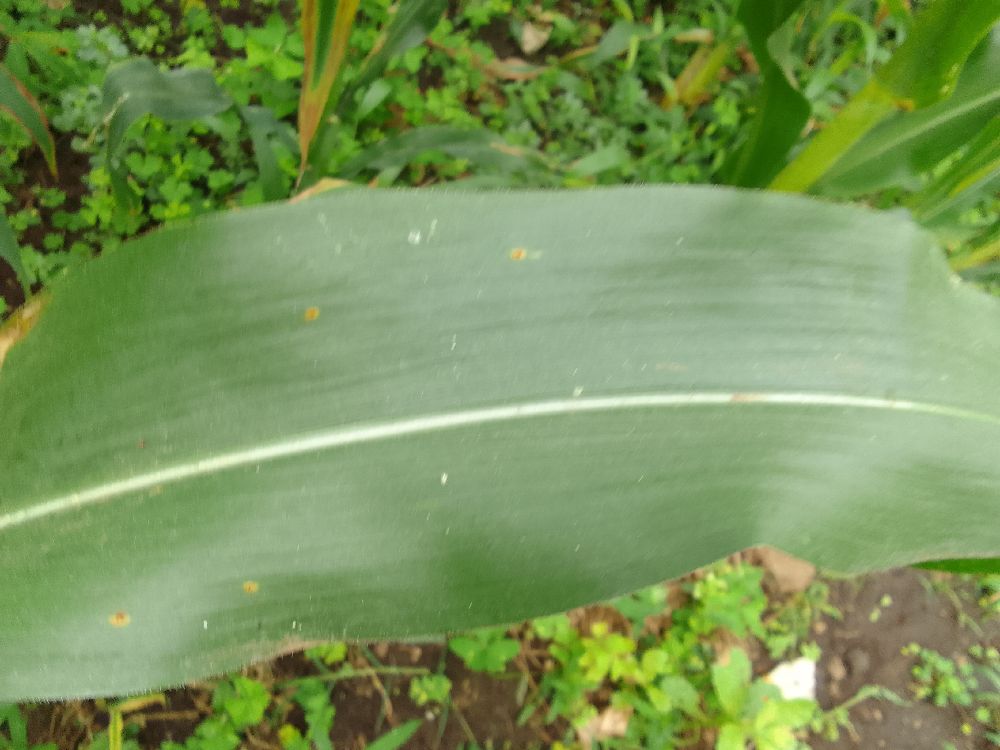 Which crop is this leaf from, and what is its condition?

maize, healthy
